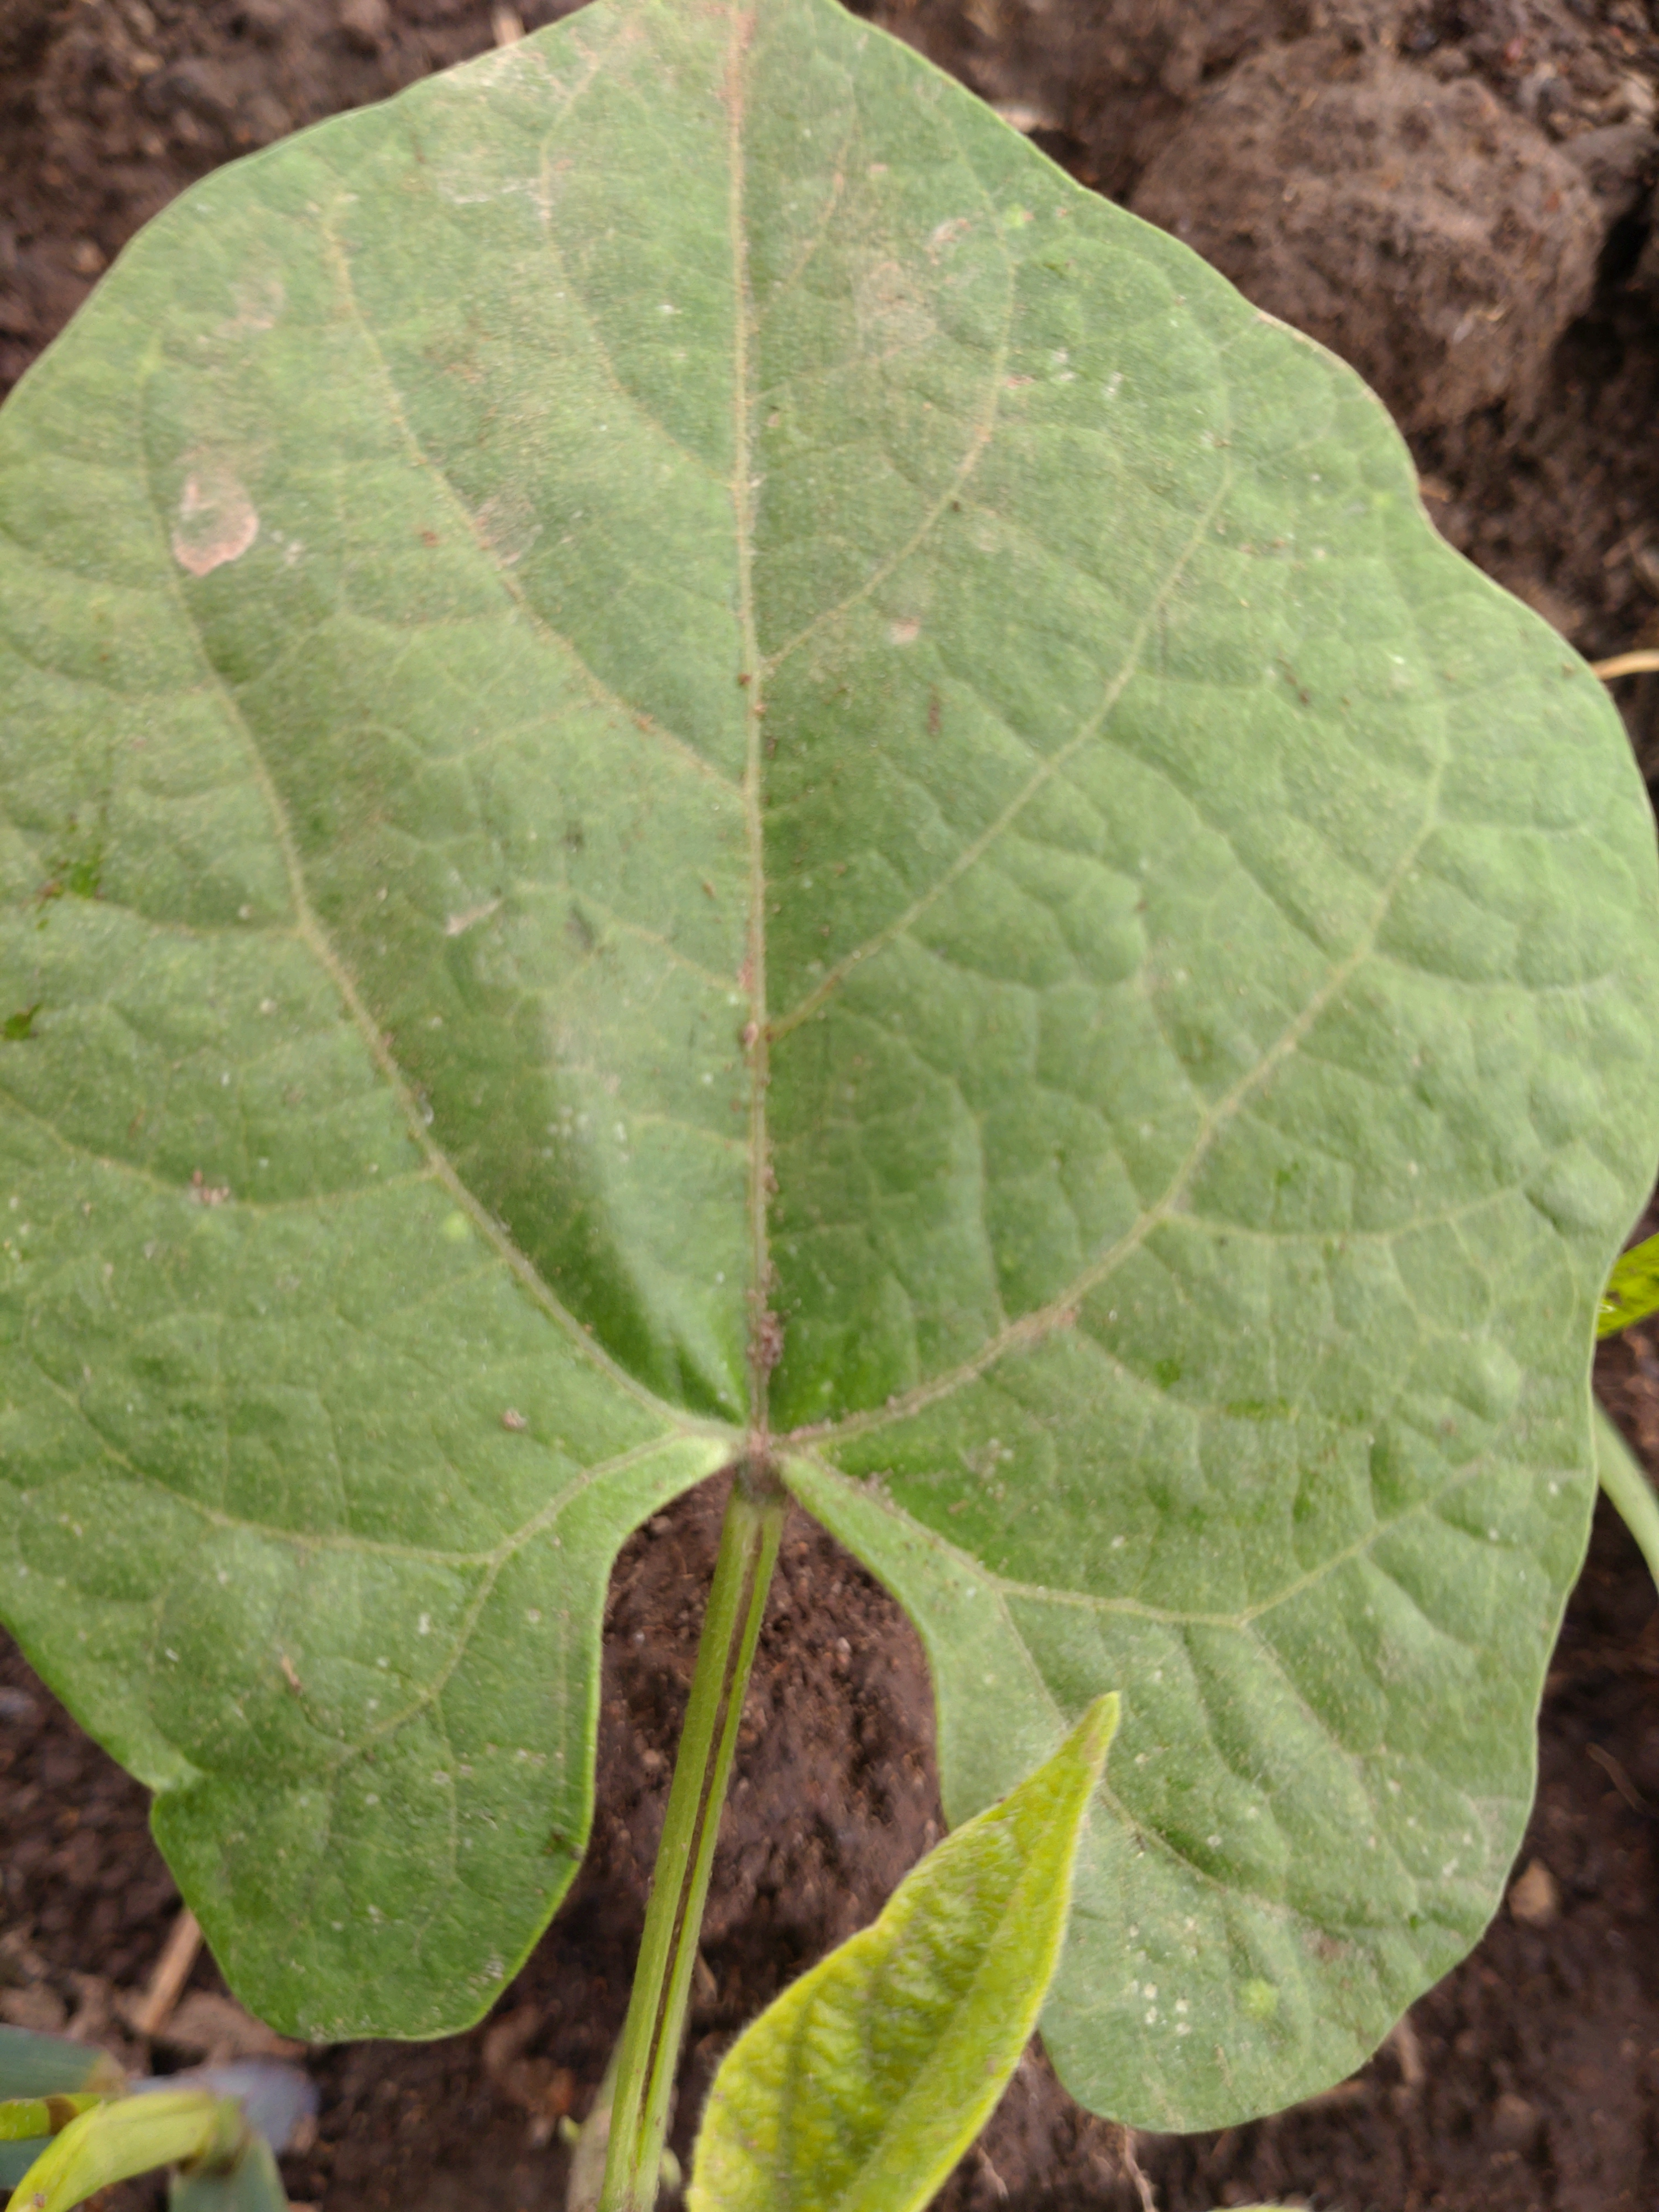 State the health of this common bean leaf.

healthy
